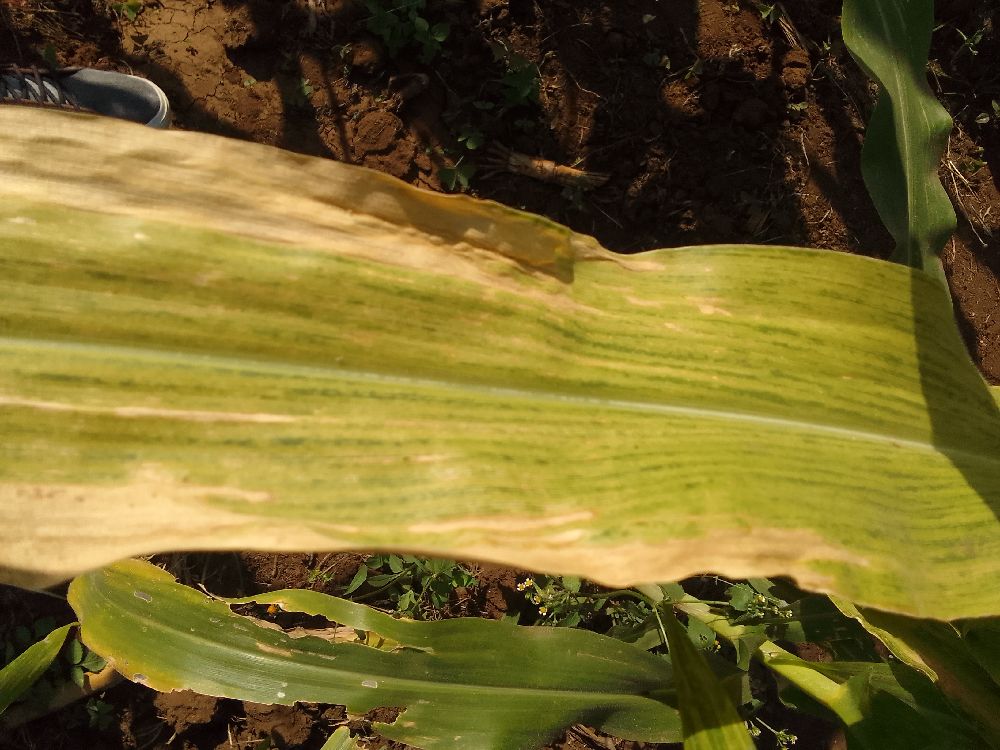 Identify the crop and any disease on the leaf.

maize, maize lethal necrosis
